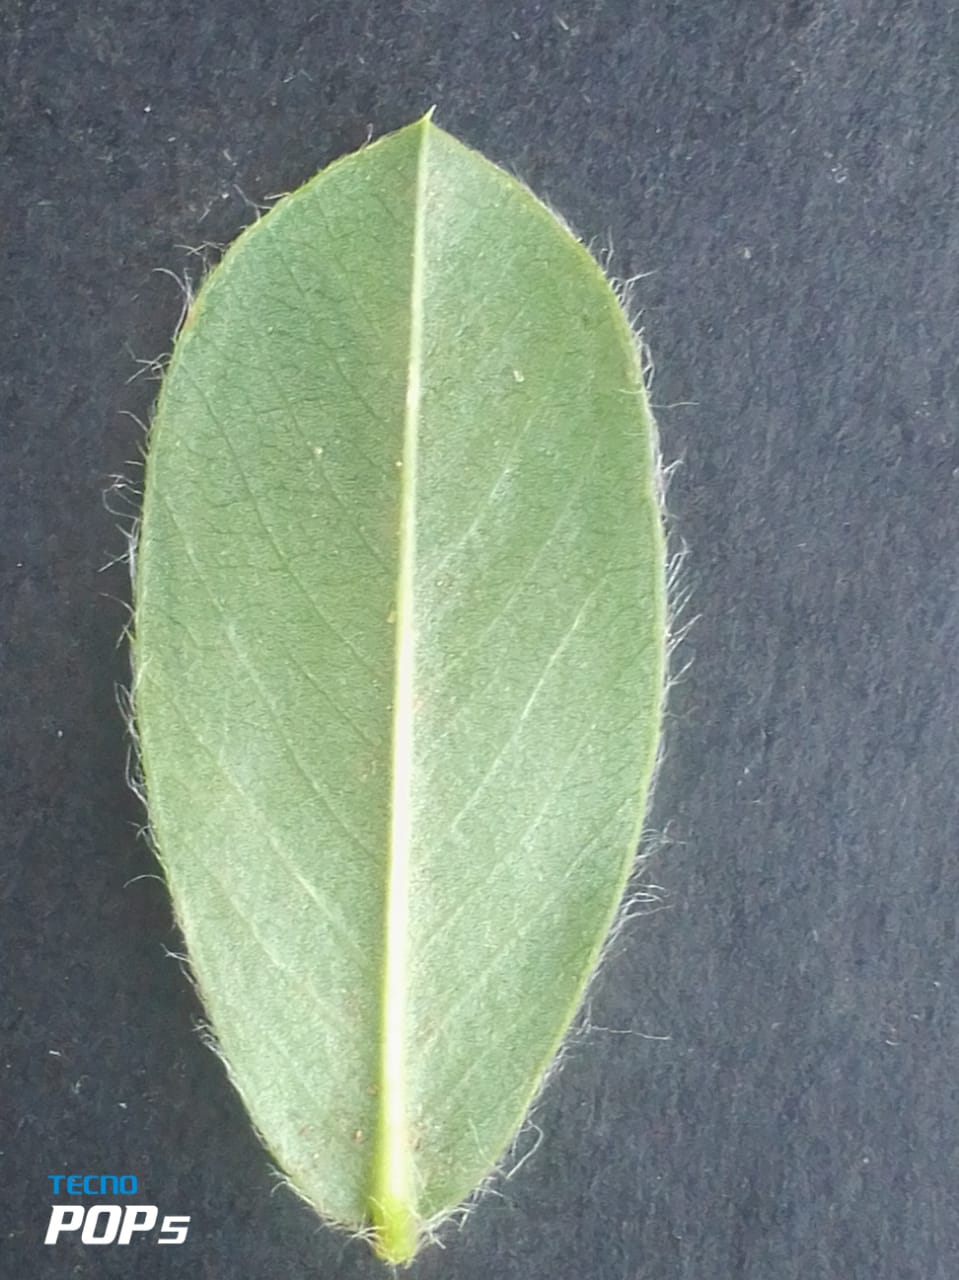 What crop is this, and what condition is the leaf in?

peanut, healthy leaves
